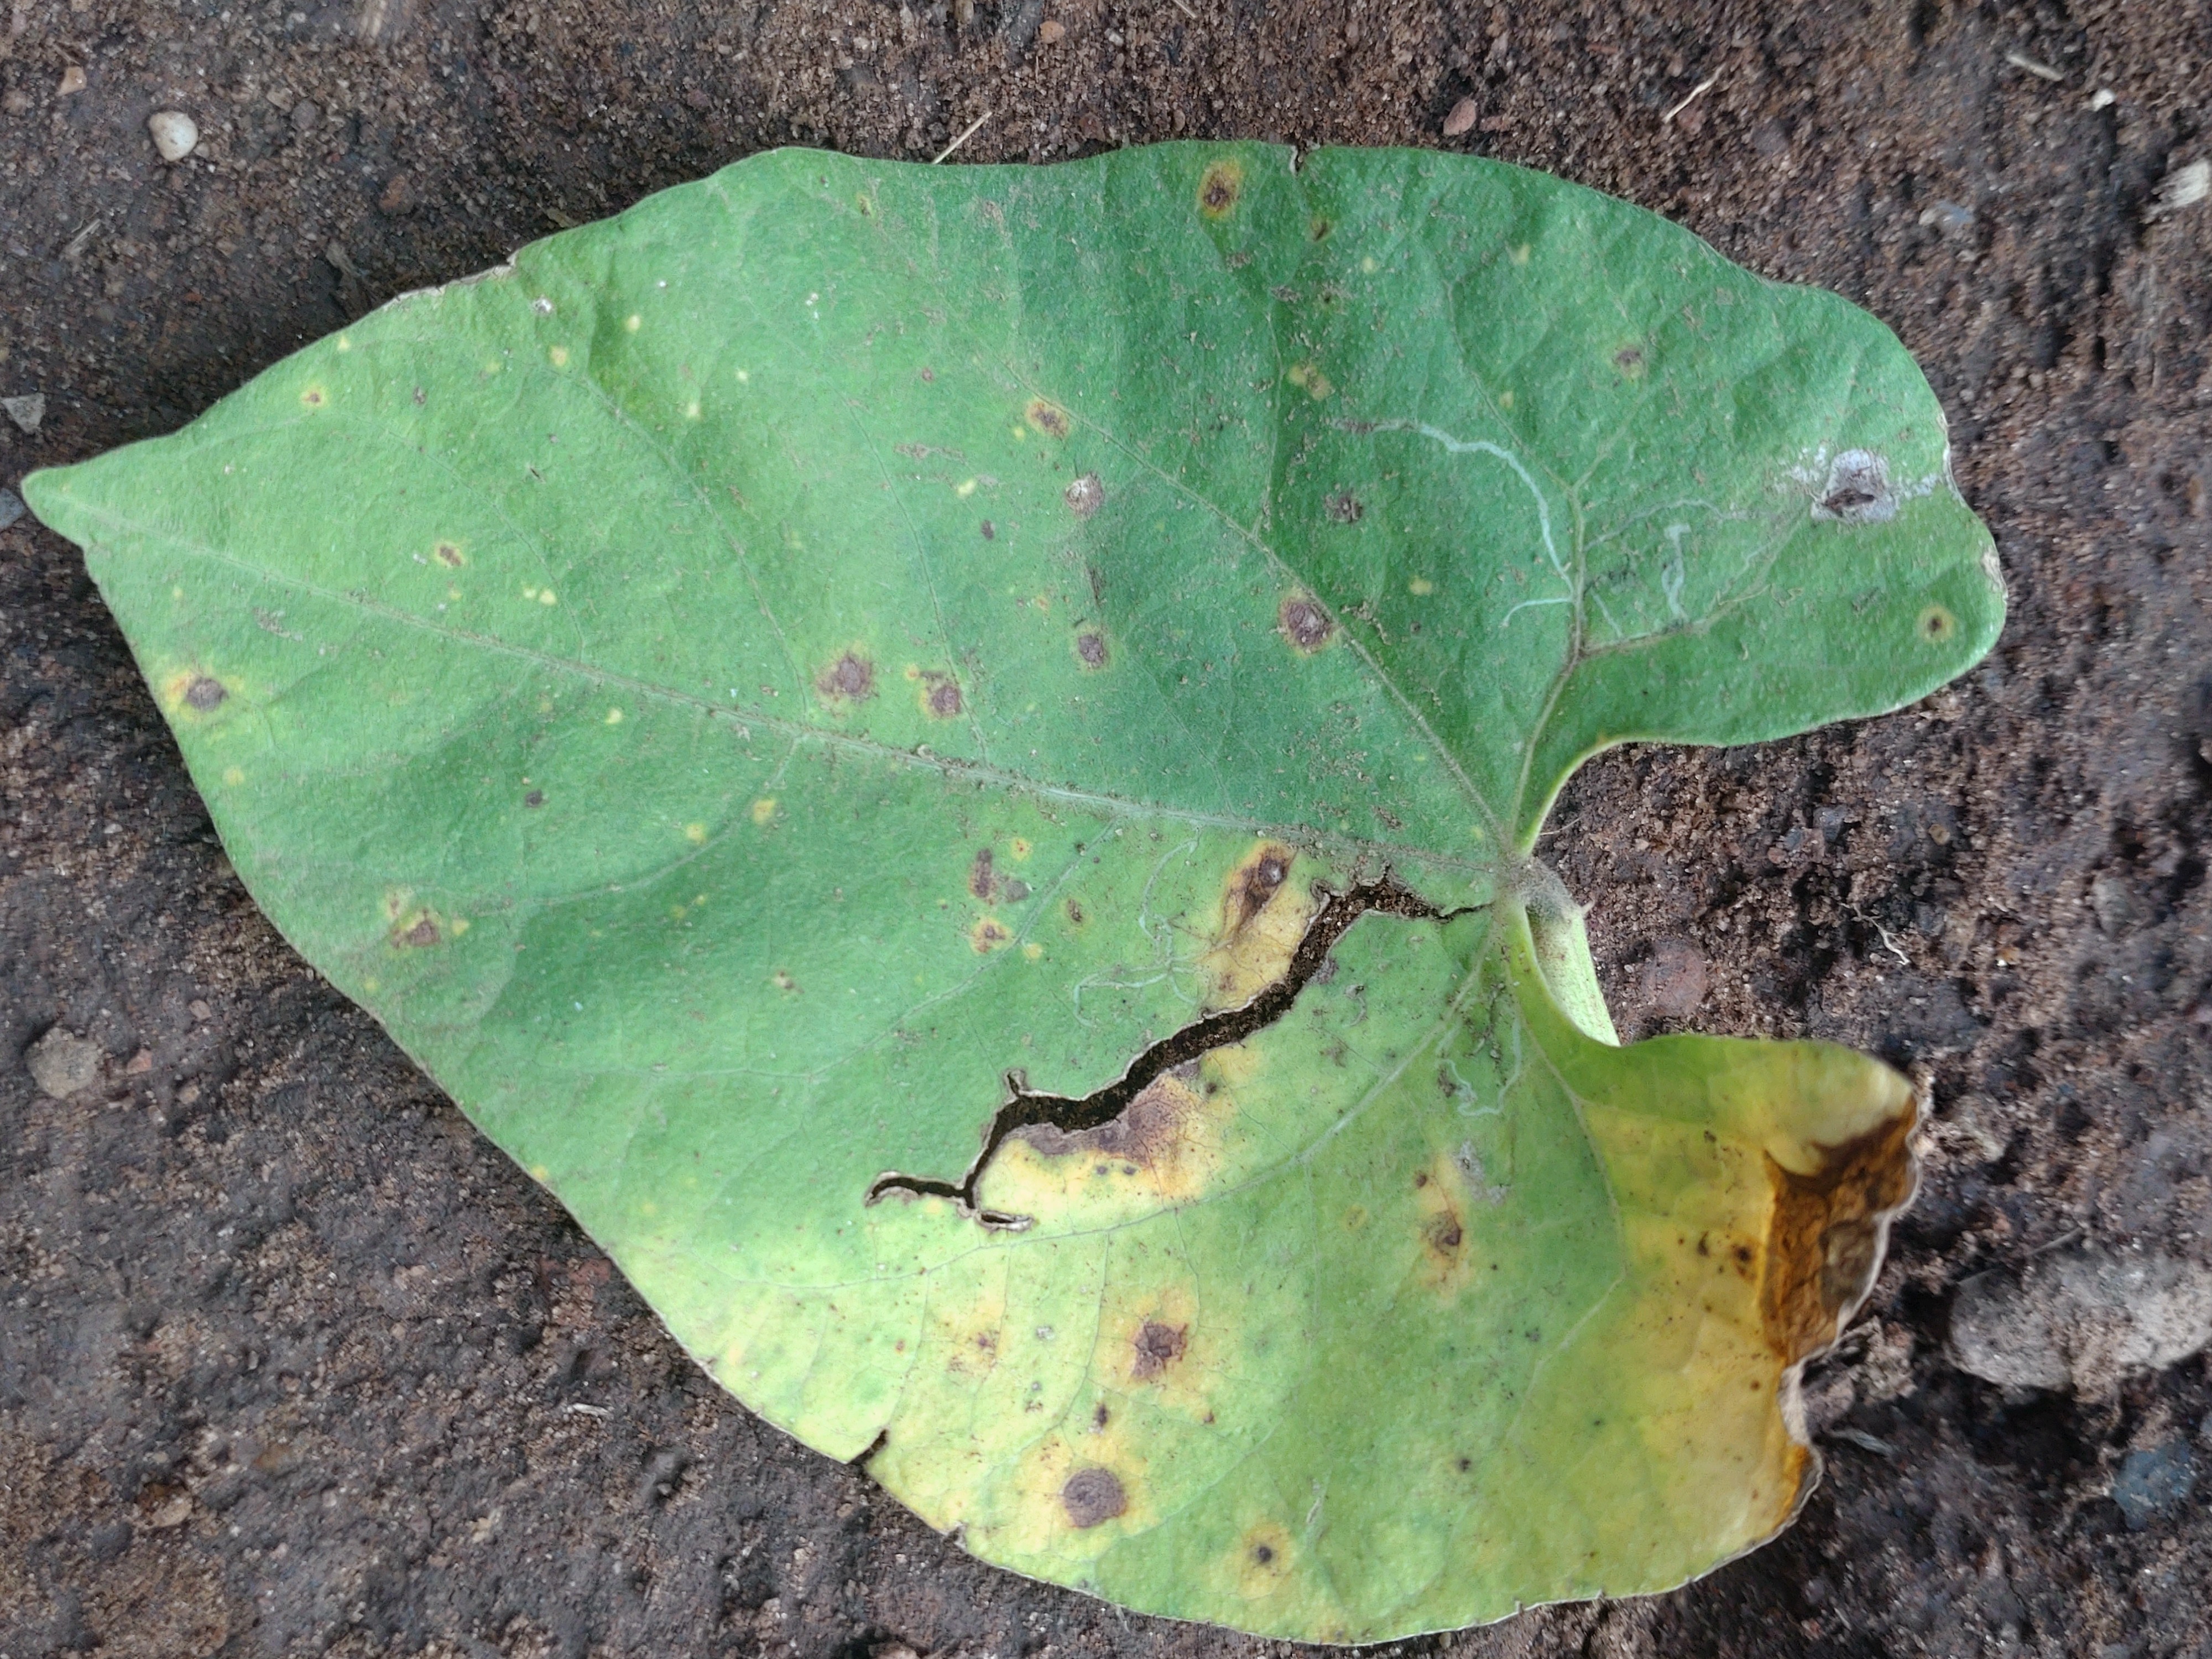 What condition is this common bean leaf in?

rust
